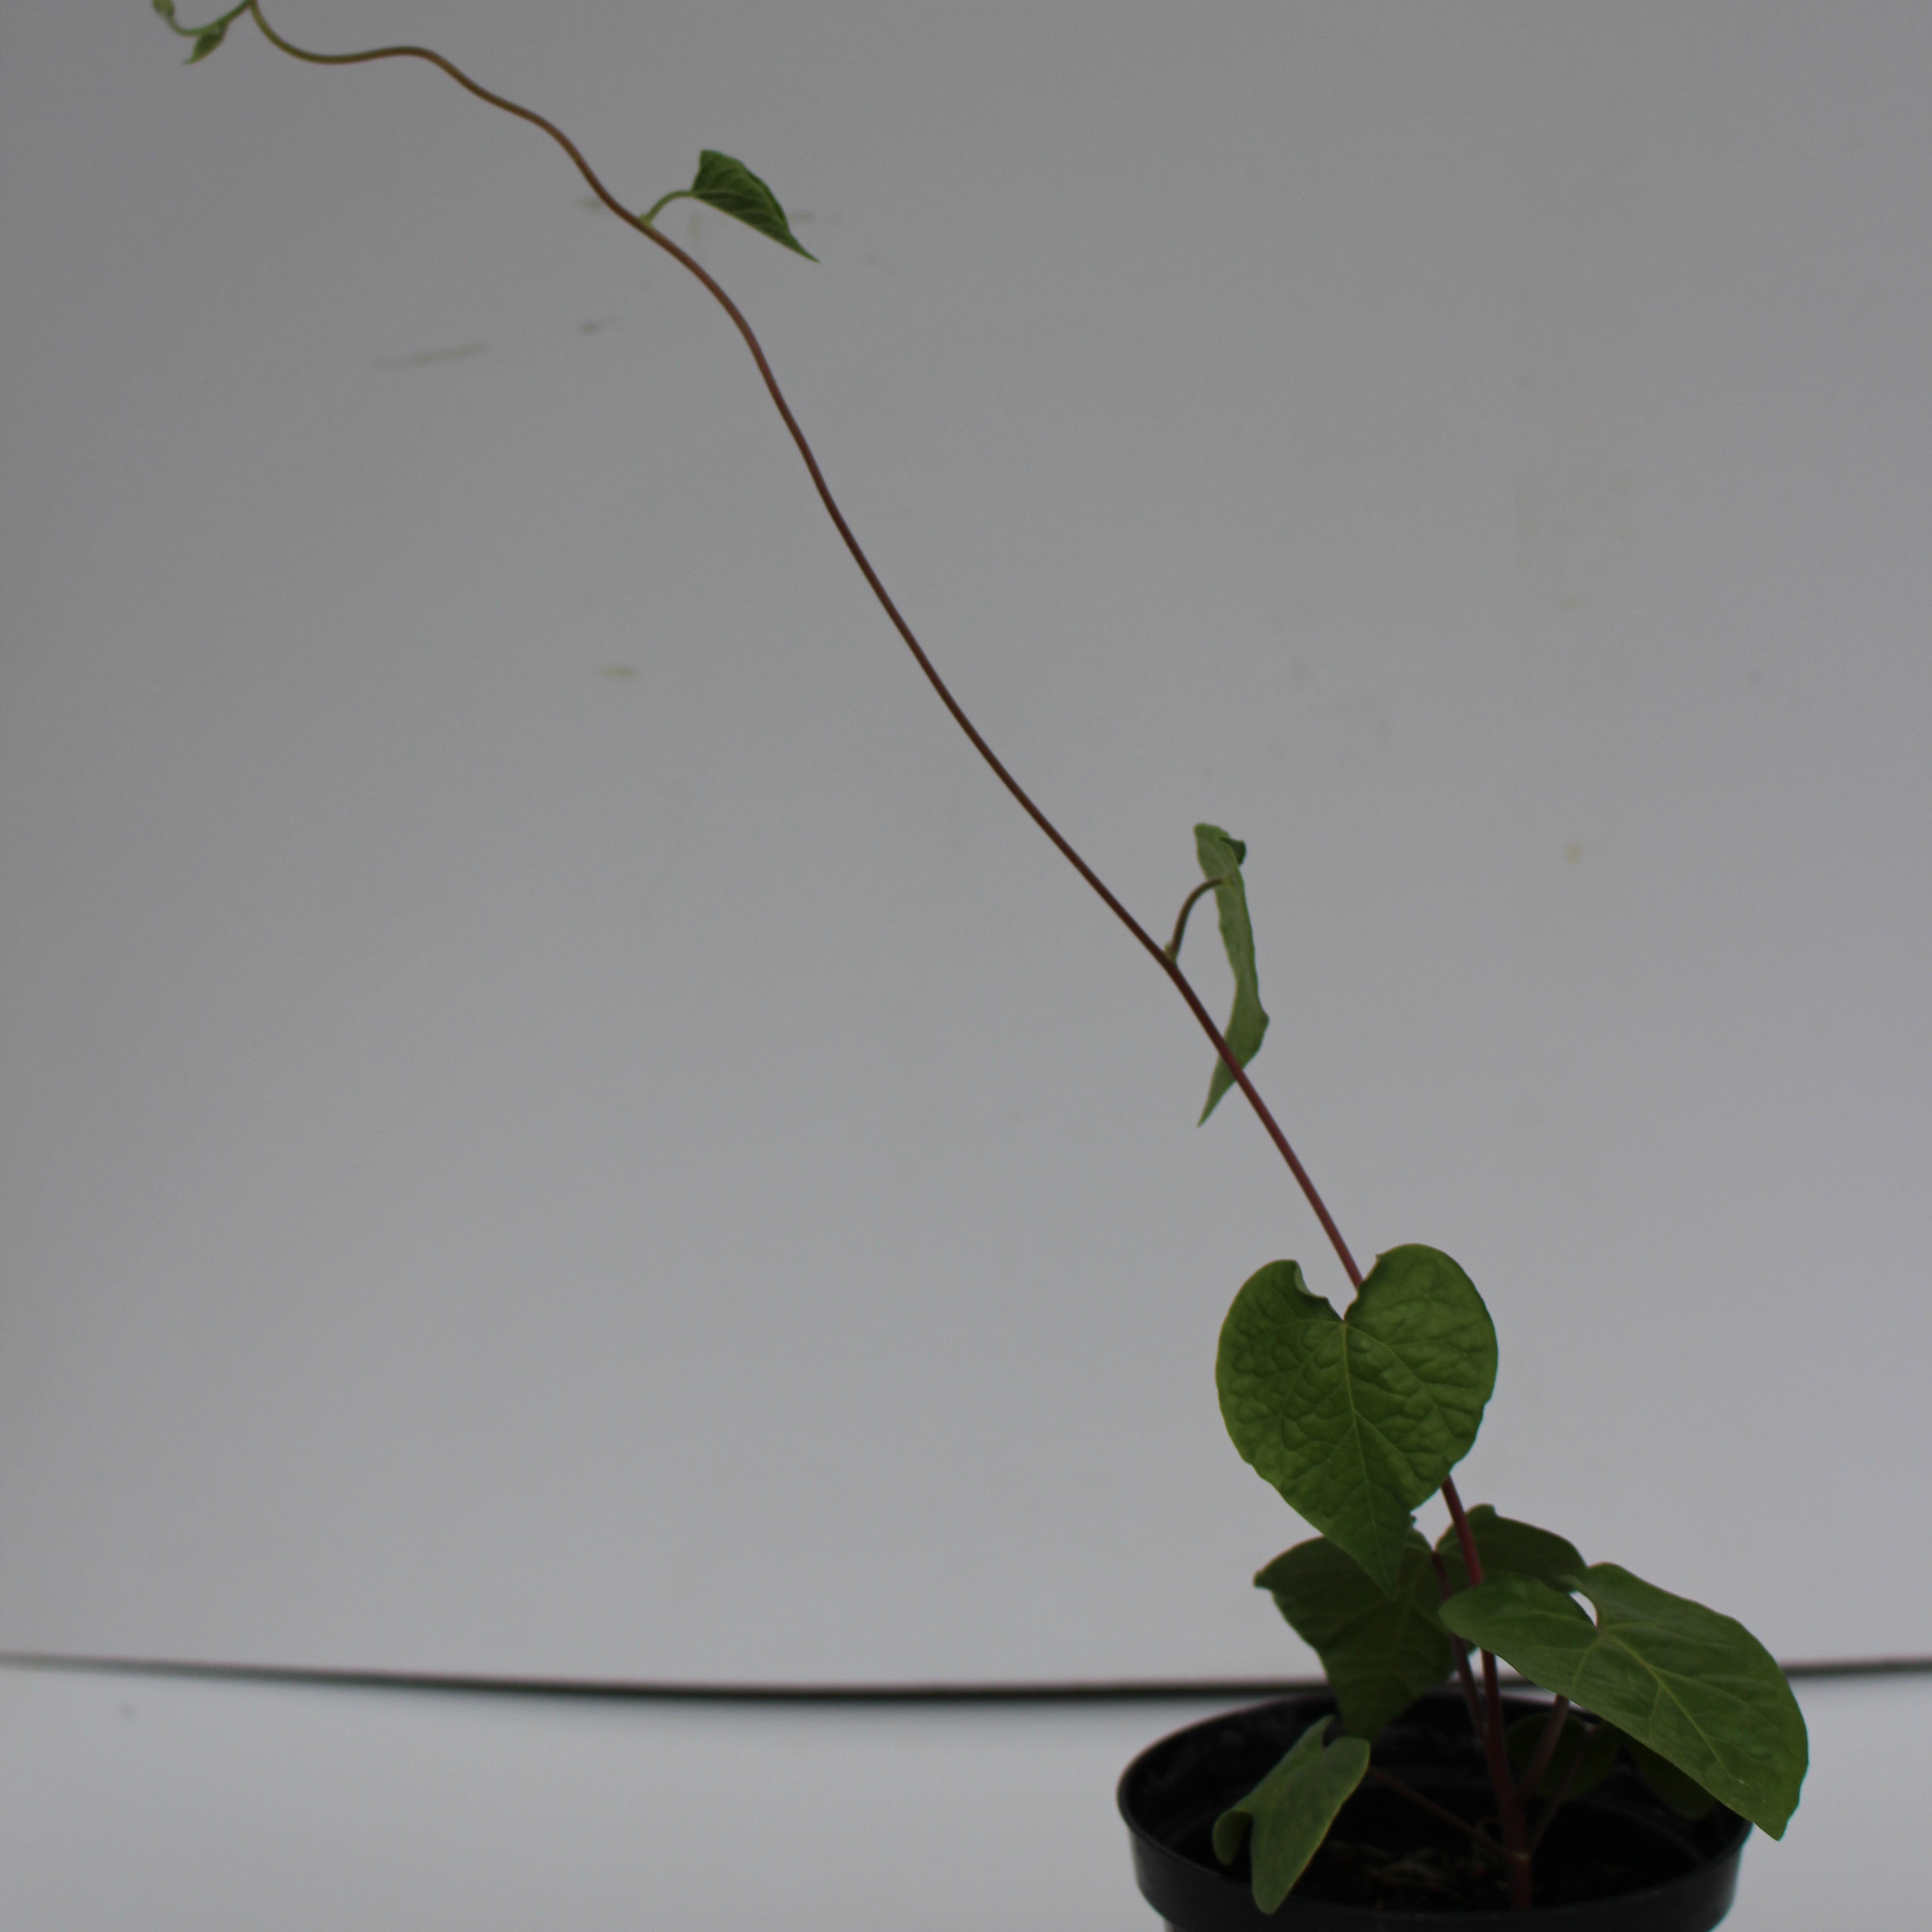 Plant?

Convolvulus arvensis
